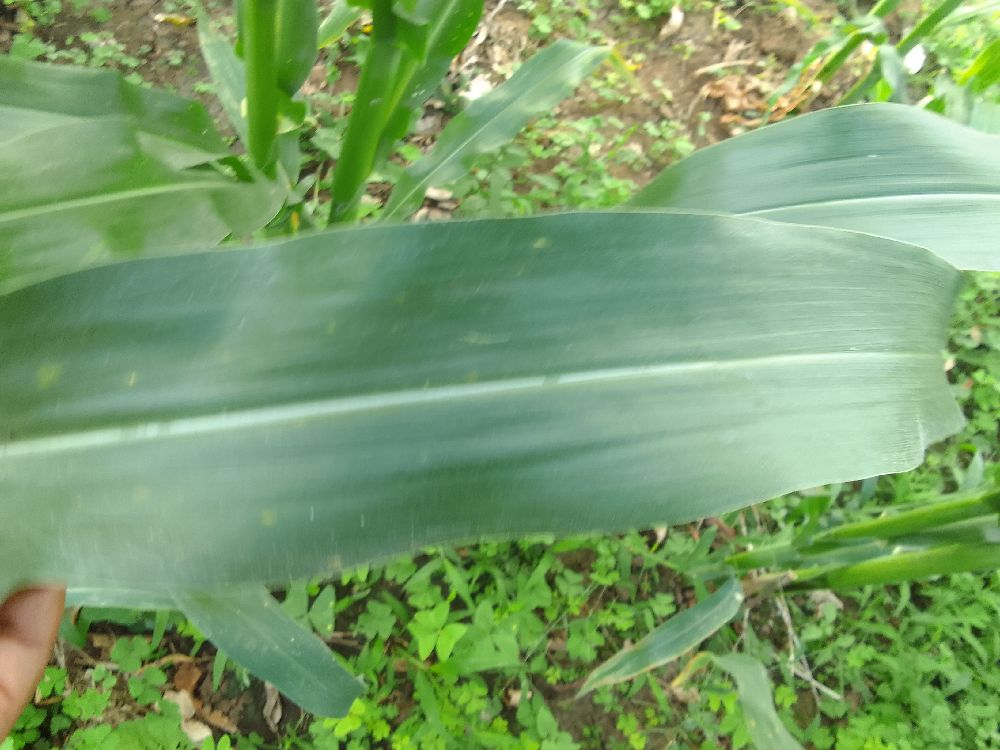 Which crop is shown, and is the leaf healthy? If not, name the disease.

maize, healthy
